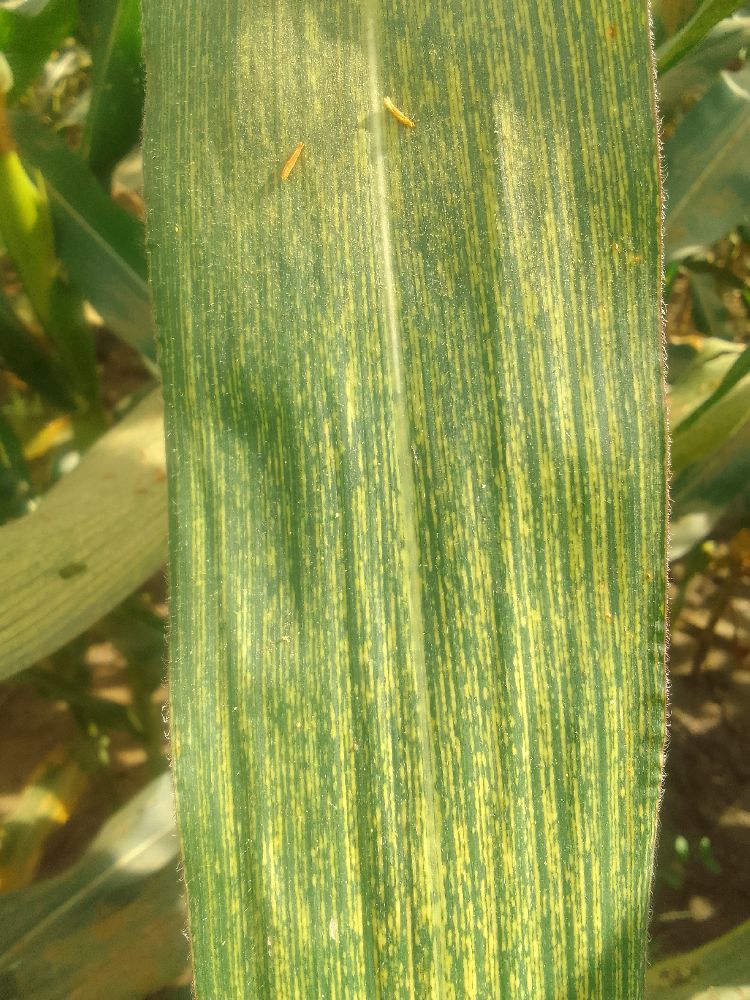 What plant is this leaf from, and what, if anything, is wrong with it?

maize, maize streak virus
